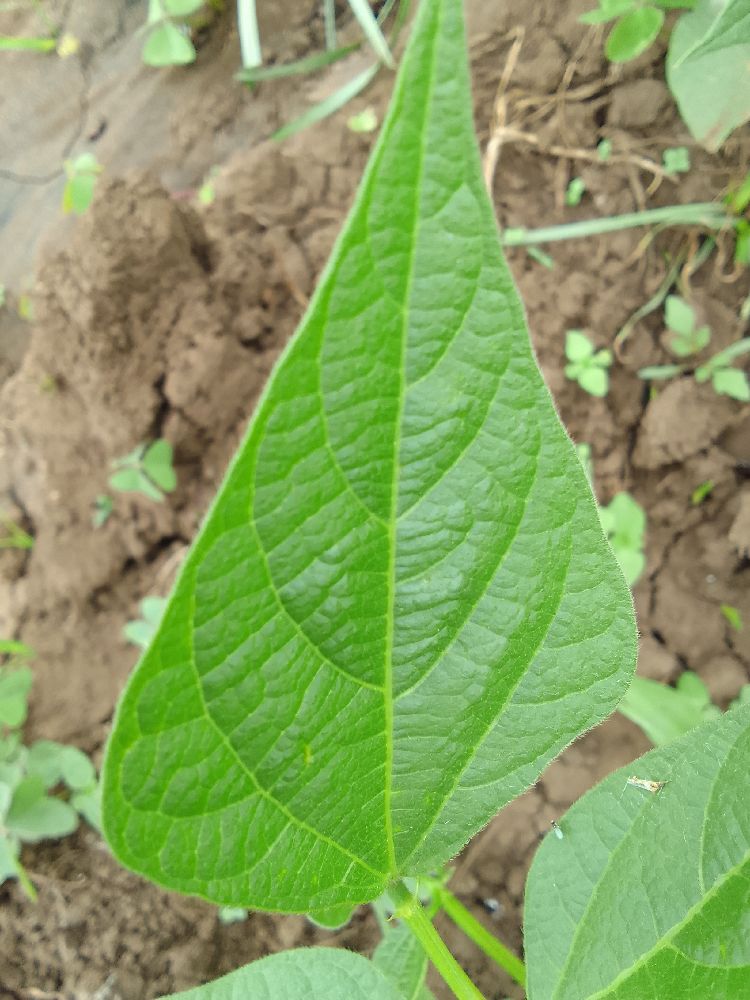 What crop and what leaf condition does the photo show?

common bean, healthy
